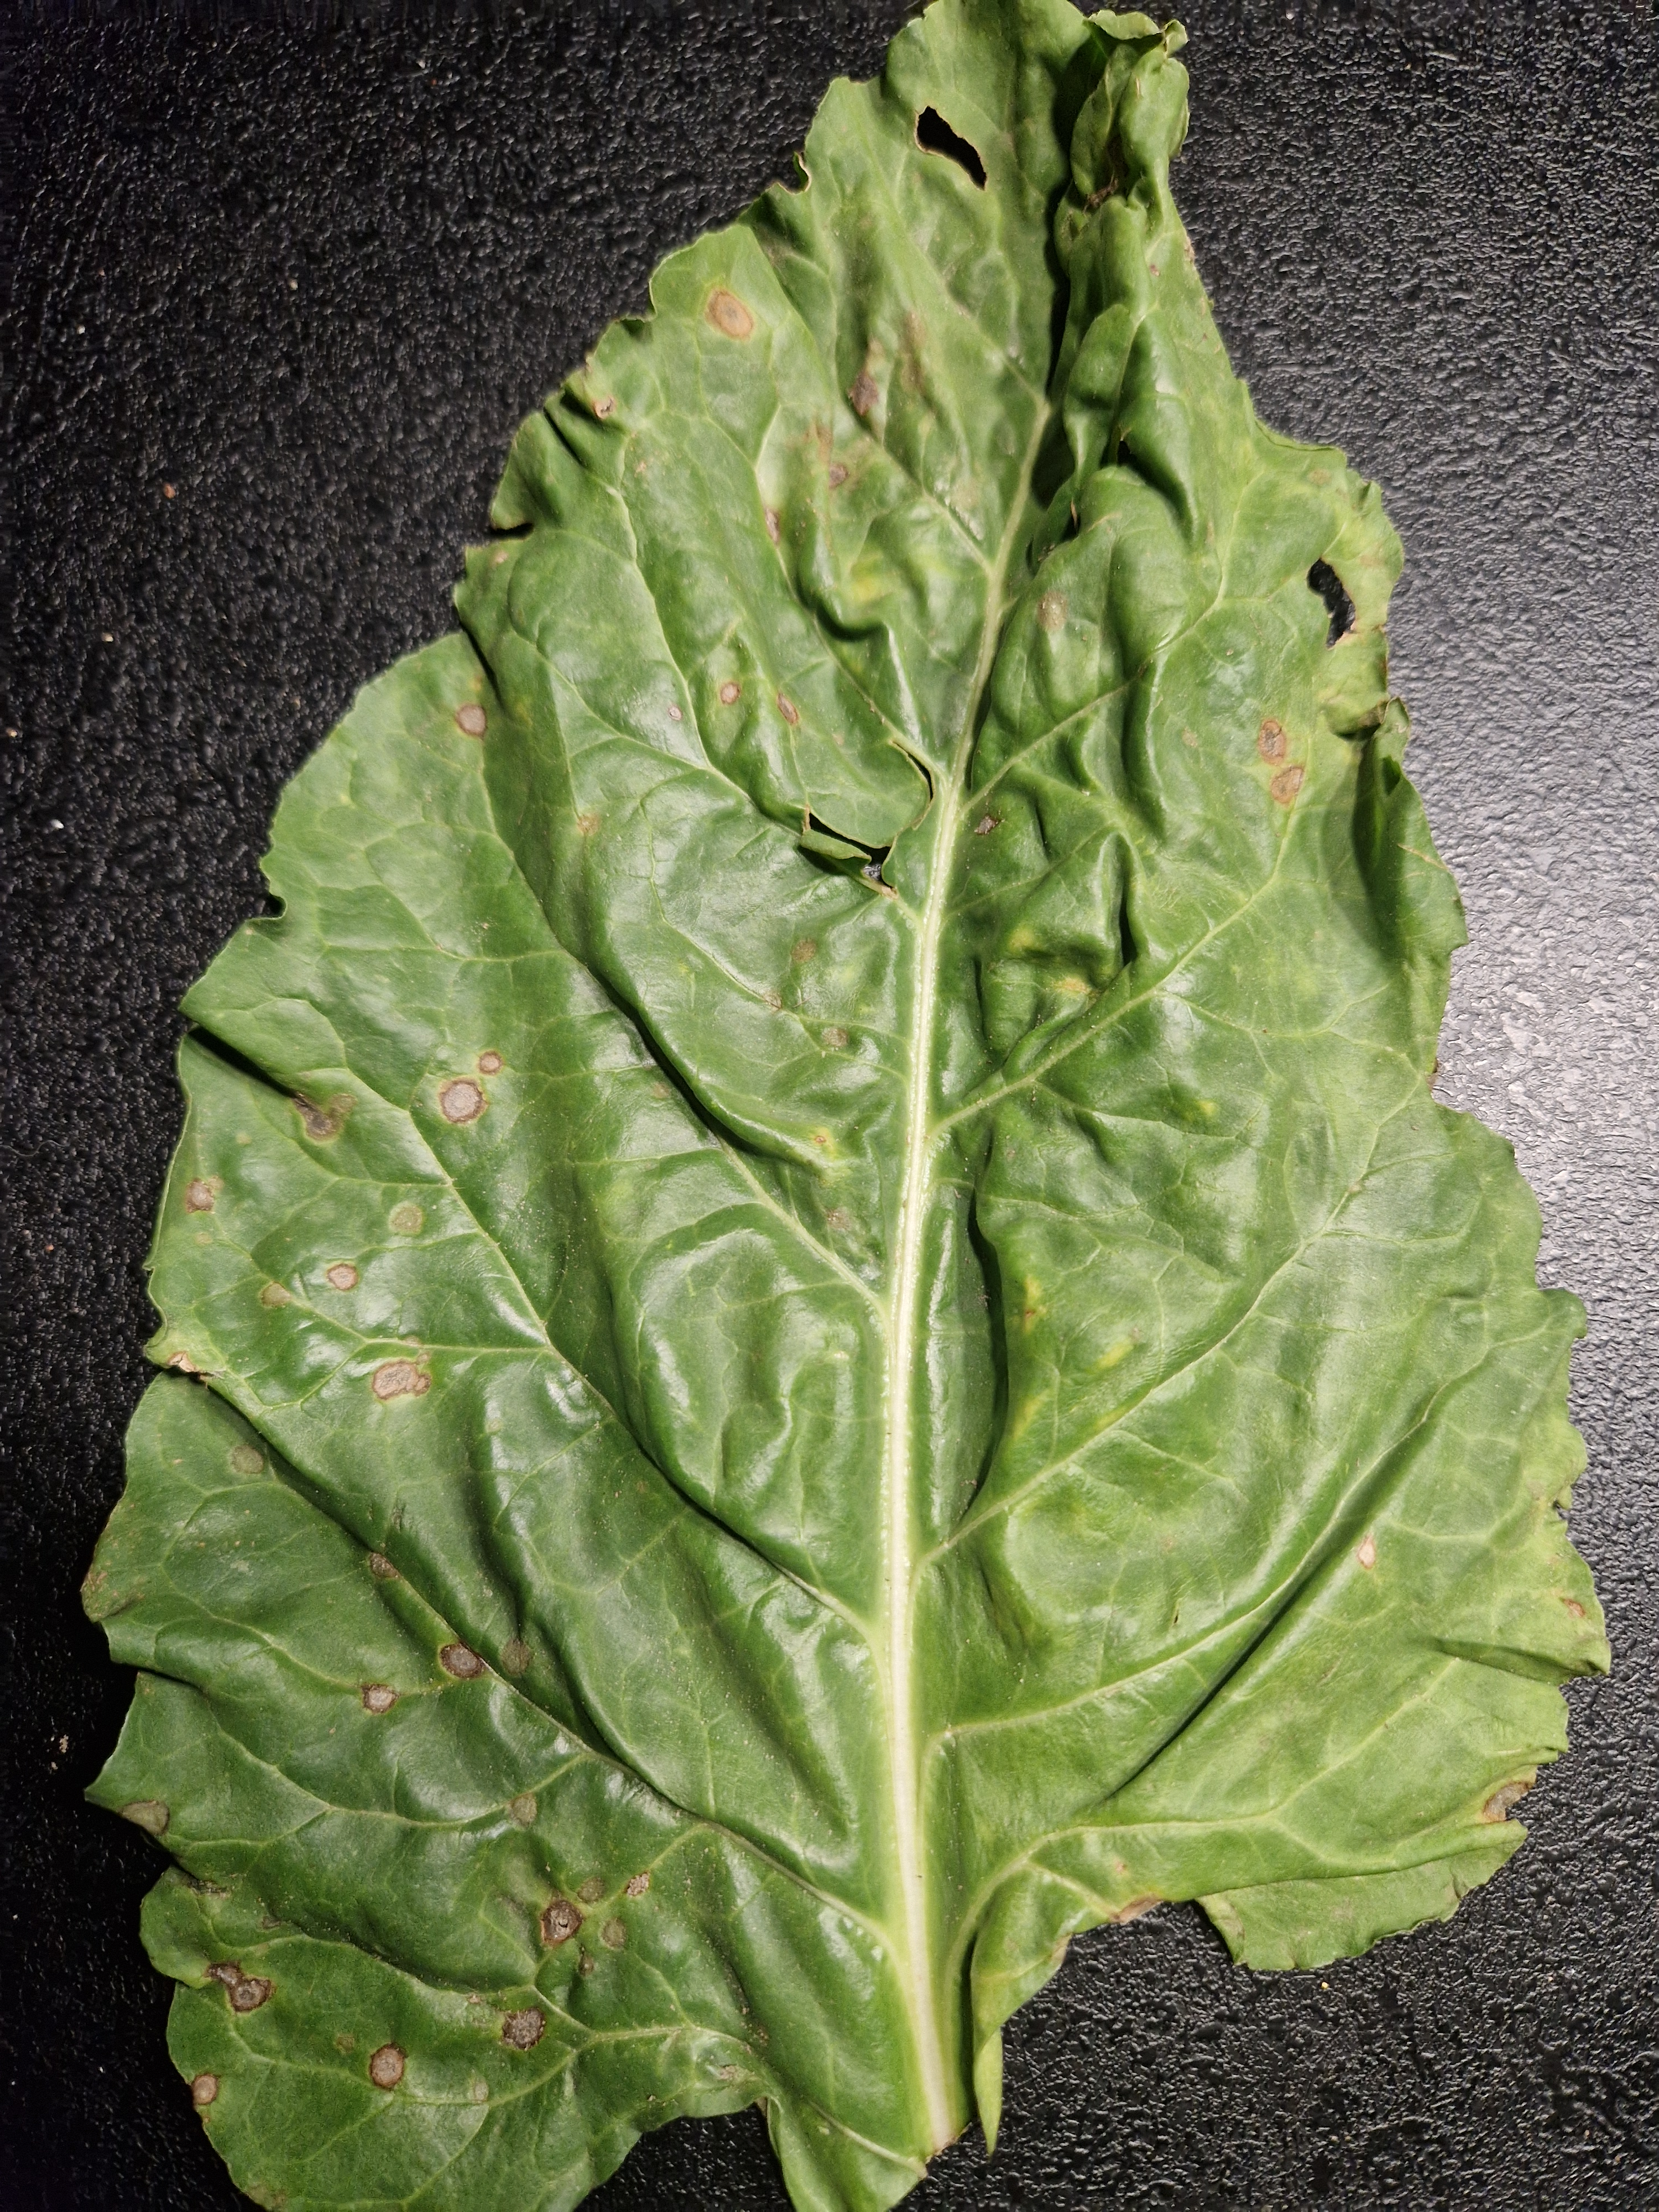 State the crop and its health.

beet, cercospora
